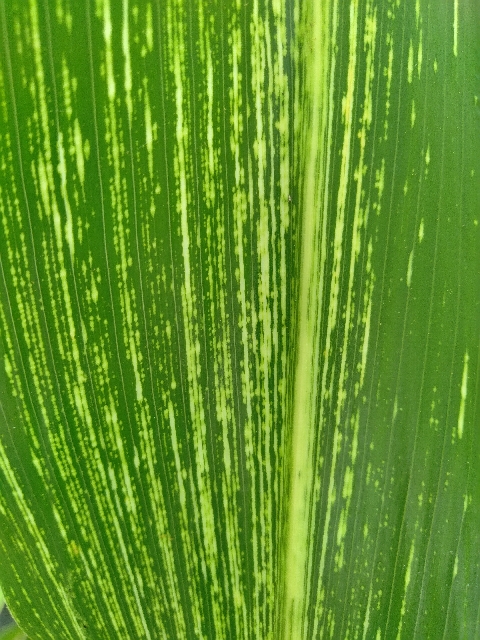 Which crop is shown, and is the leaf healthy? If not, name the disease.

maize, maize streak virus
